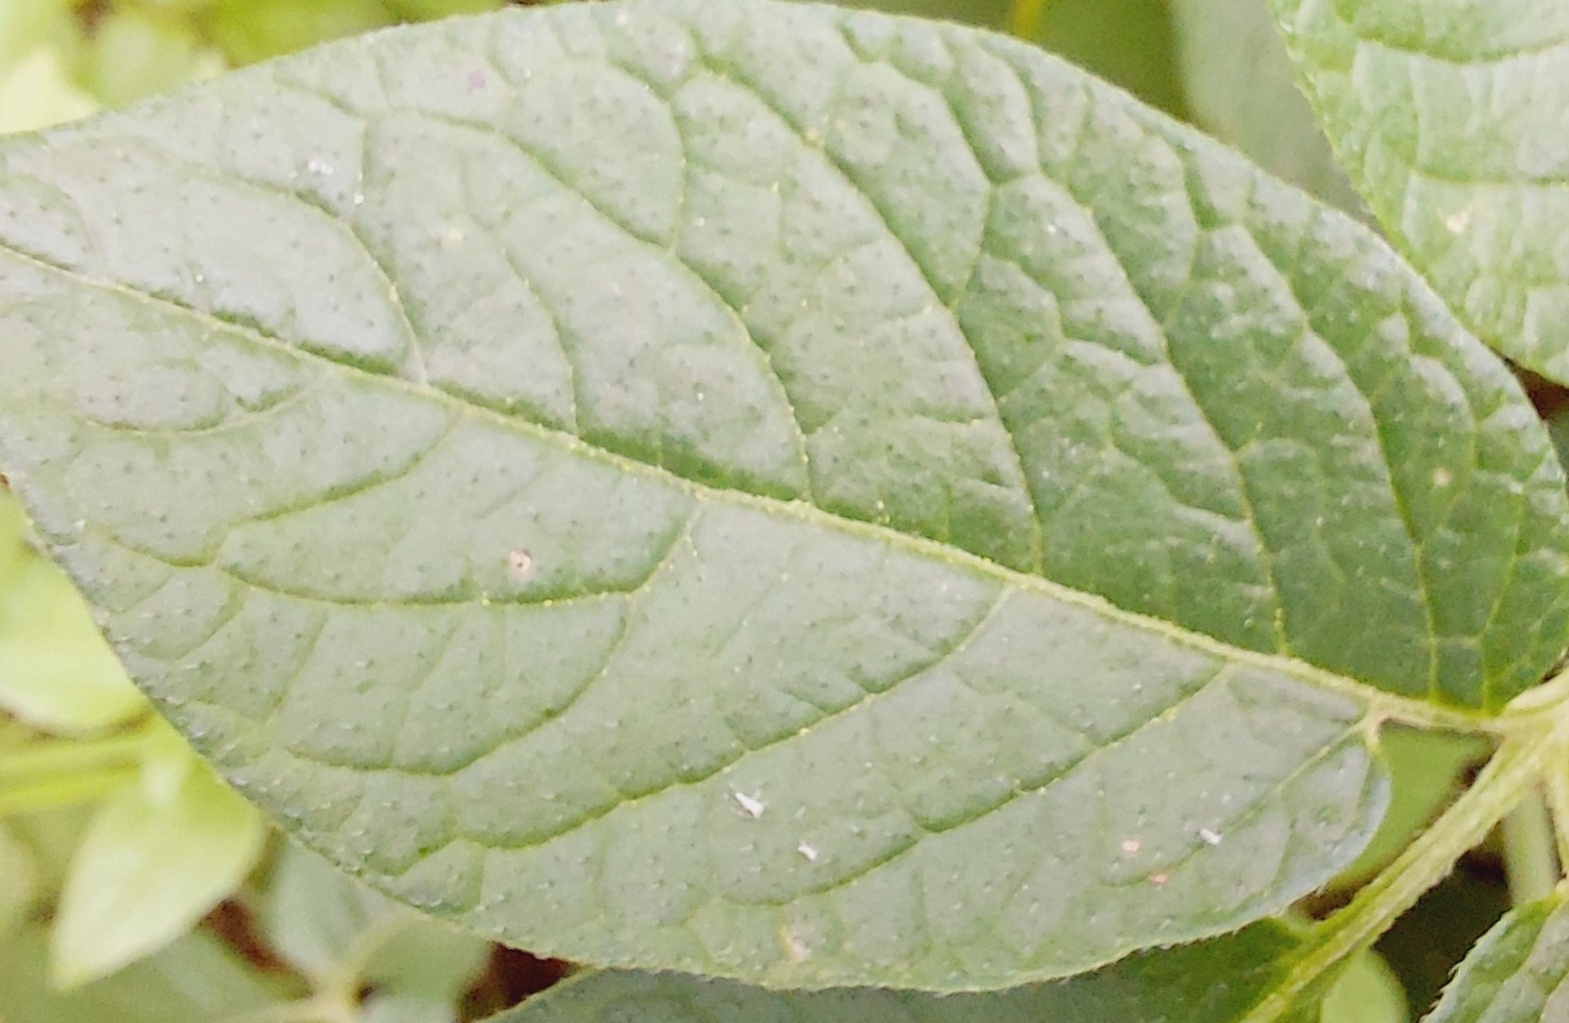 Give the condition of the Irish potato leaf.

healthy
